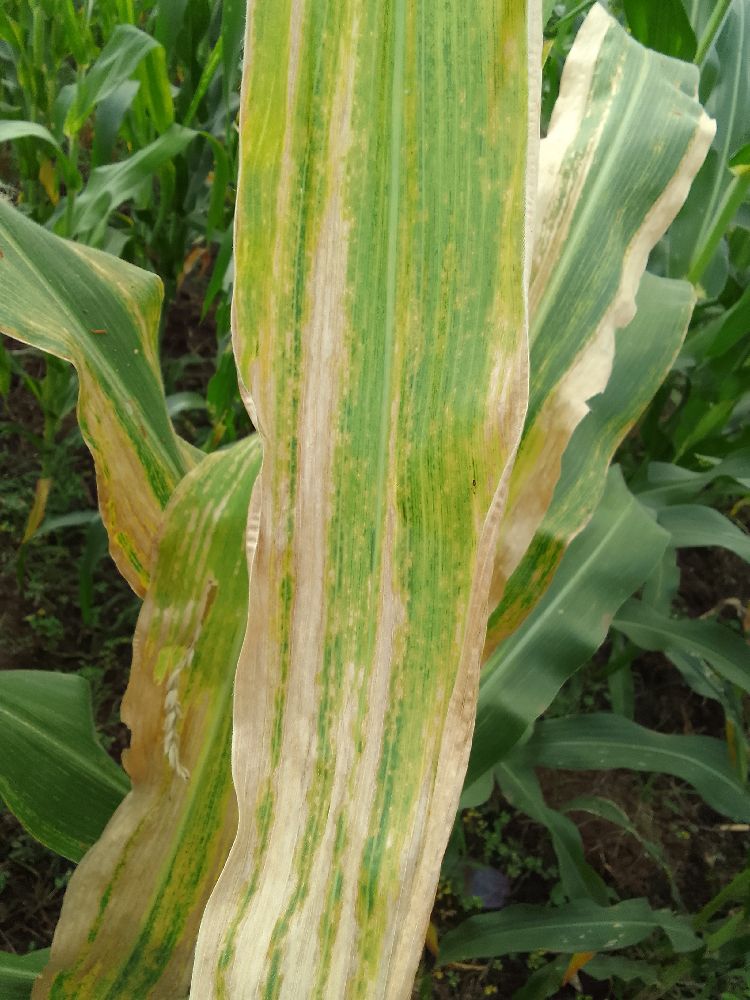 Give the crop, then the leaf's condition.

maize, maize lethal necrosis
